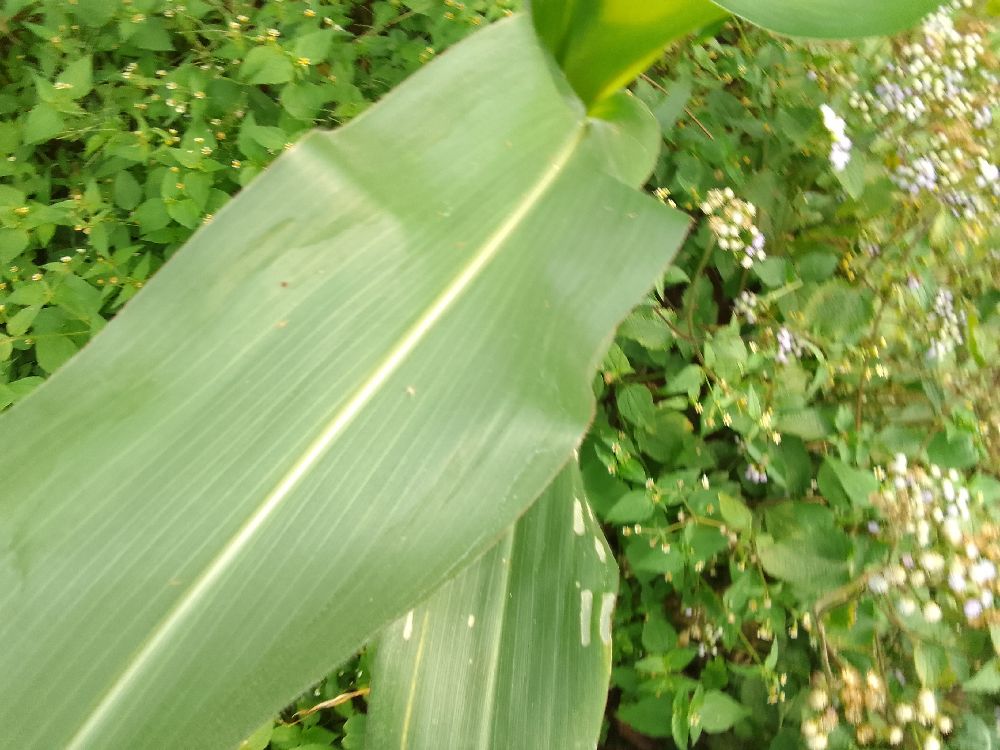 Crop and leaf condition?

maize, healthy
